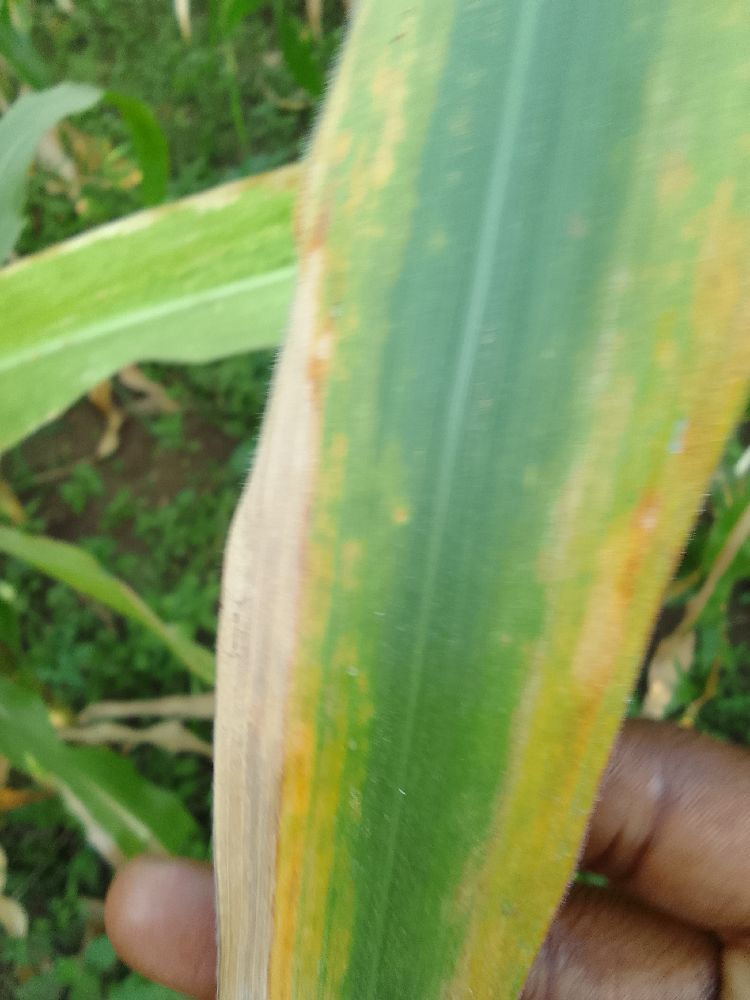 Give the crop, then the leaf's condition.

maize, maize lethal necrosis
